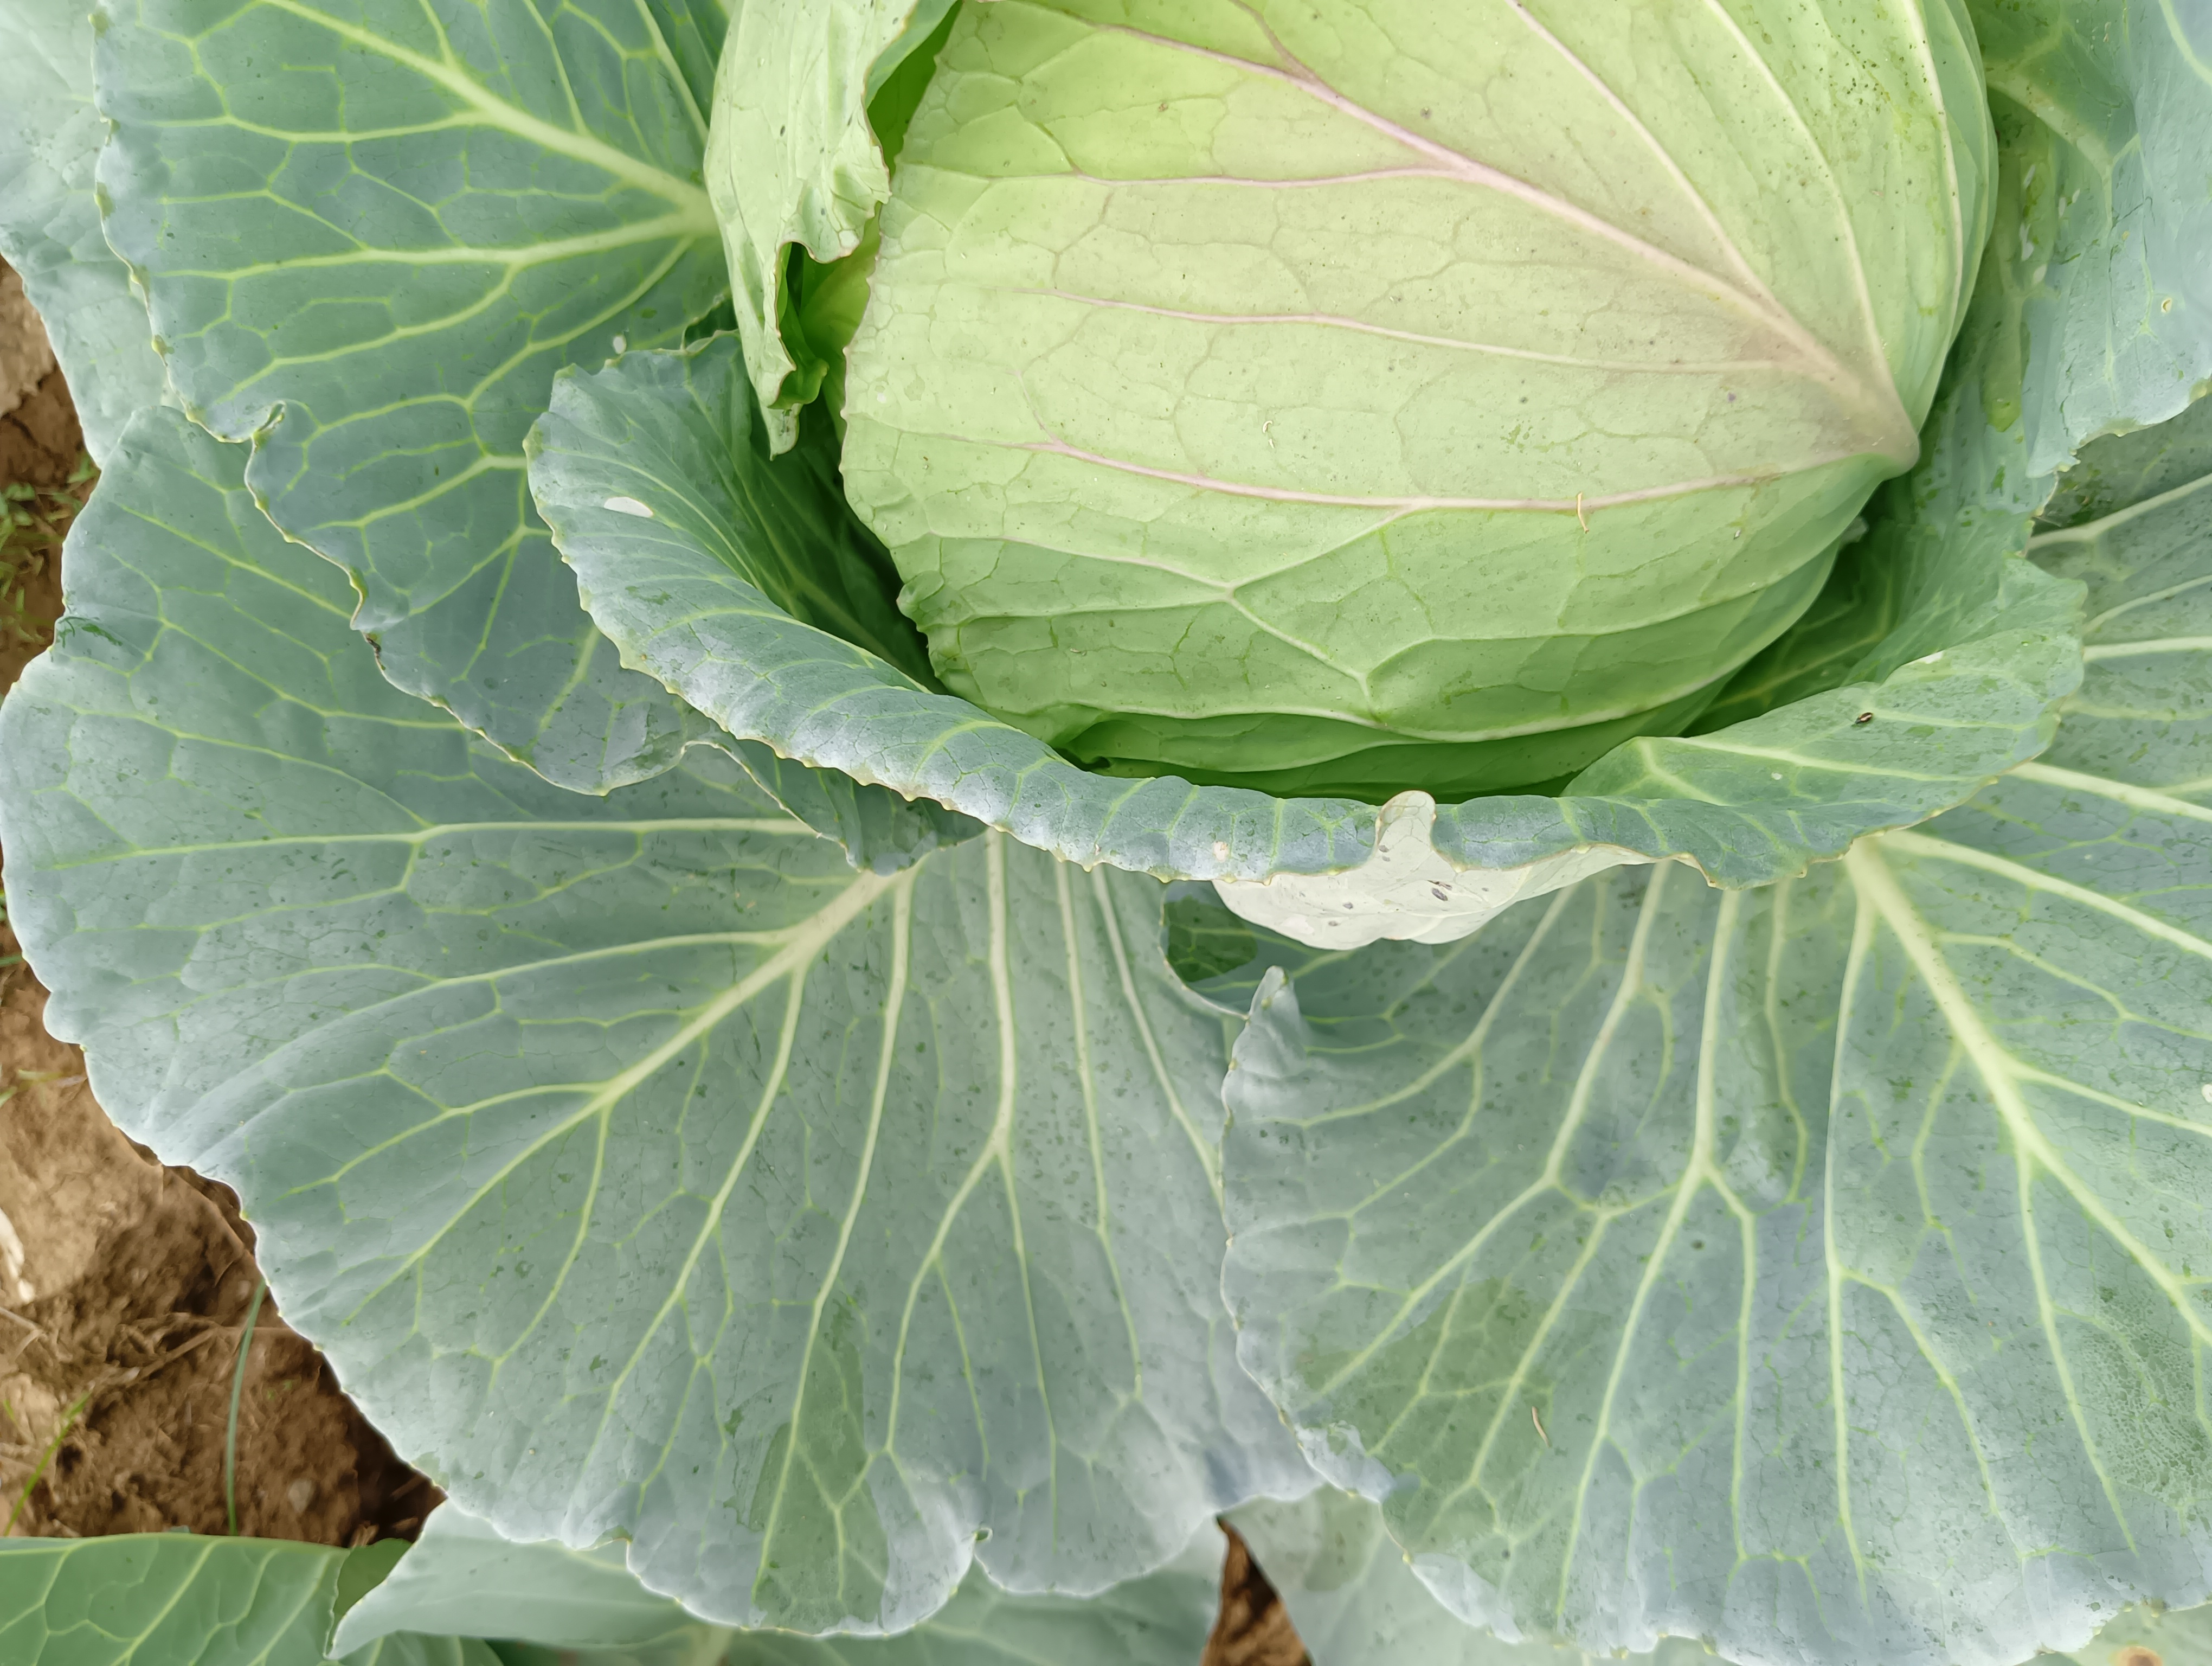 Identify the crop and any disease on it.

cabbage, healthy
